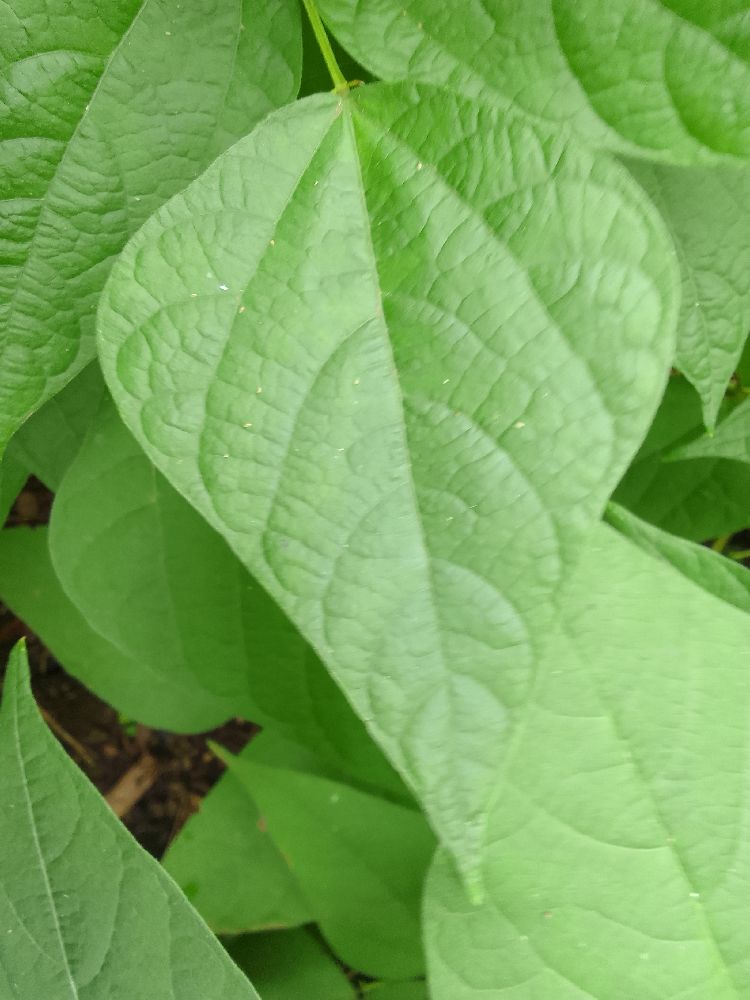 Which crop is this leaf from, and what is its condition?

common bean, healthy
